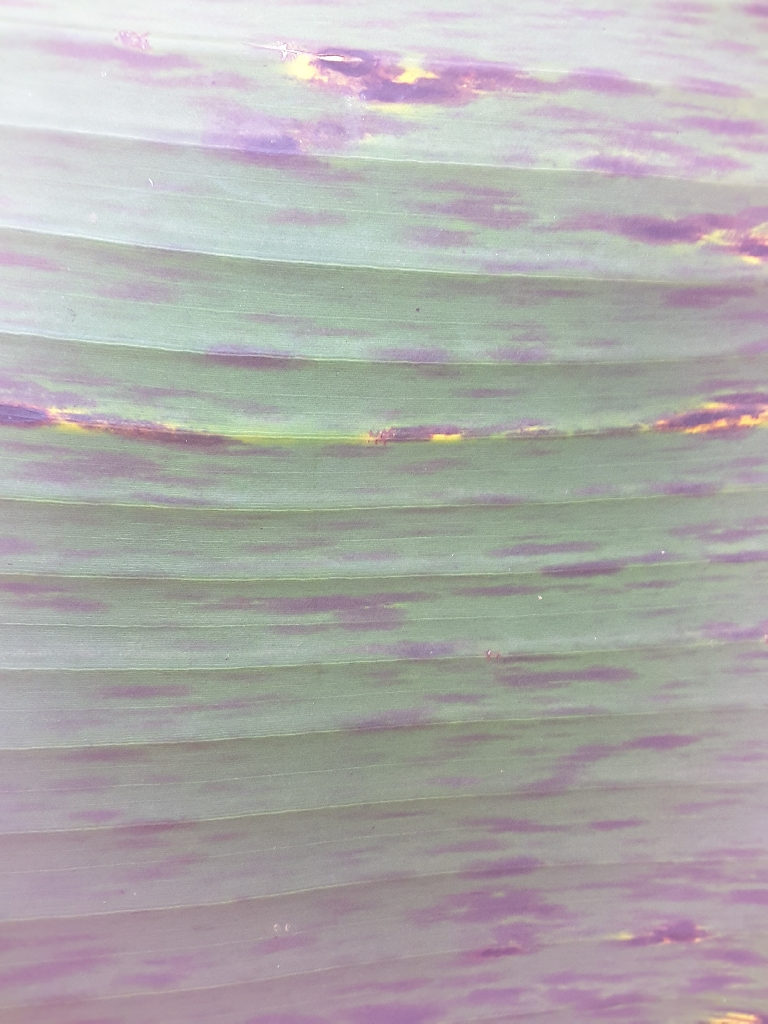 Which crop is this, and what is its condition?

banana, black sigatoka
